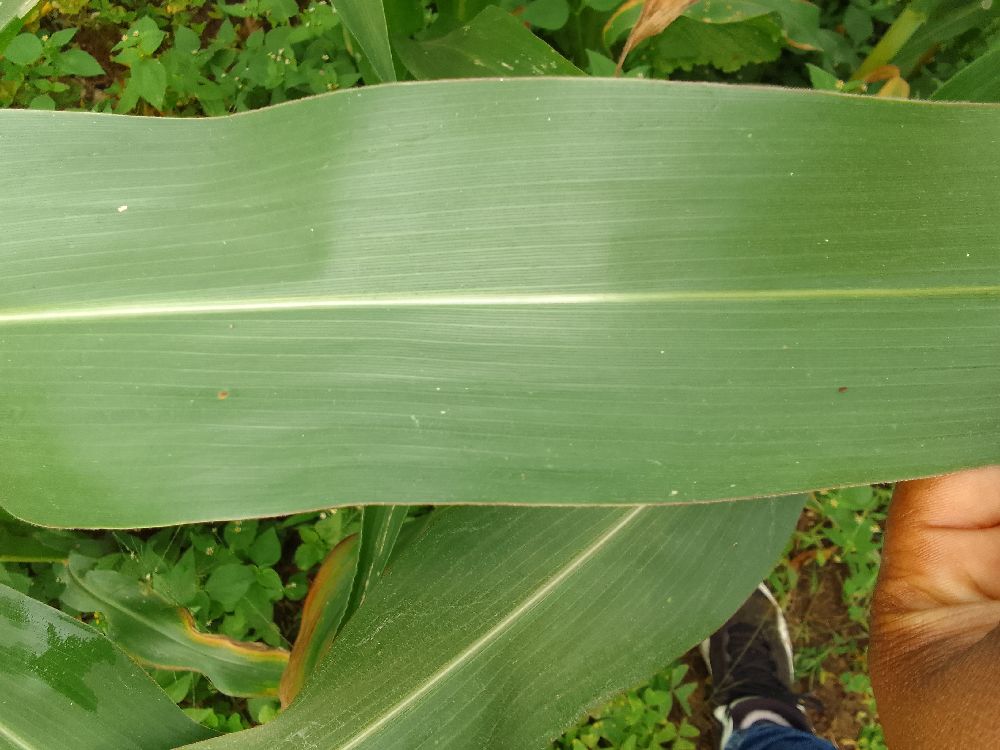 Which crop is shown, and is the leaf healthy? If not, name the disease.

maize, healthy
